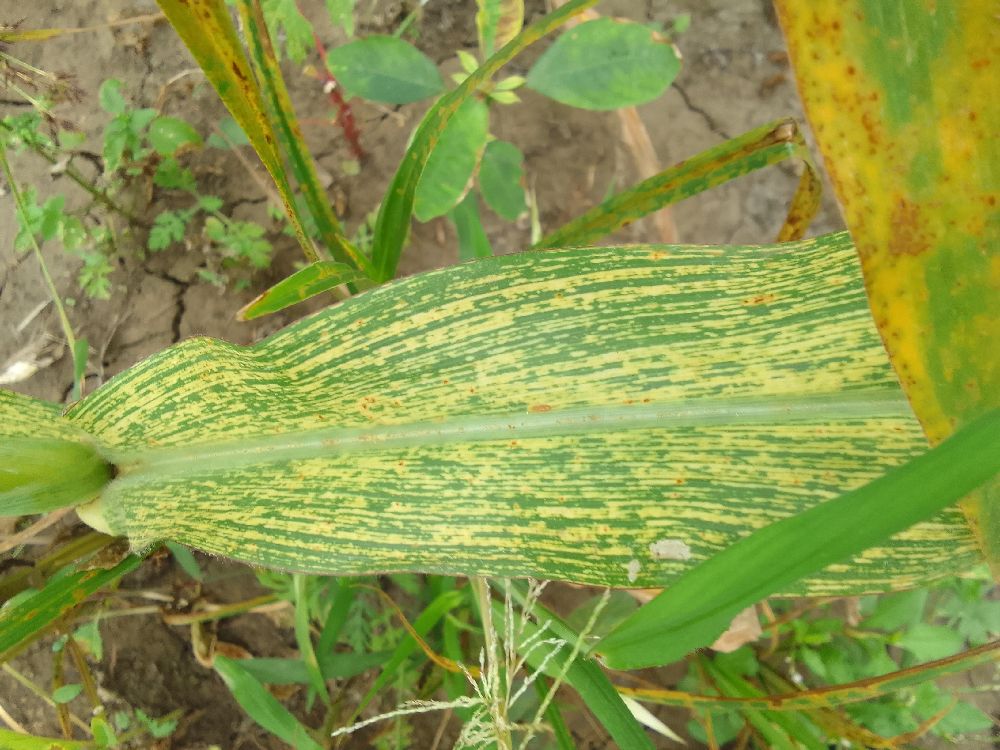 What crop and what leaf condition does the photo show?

maize, maize streak virus
